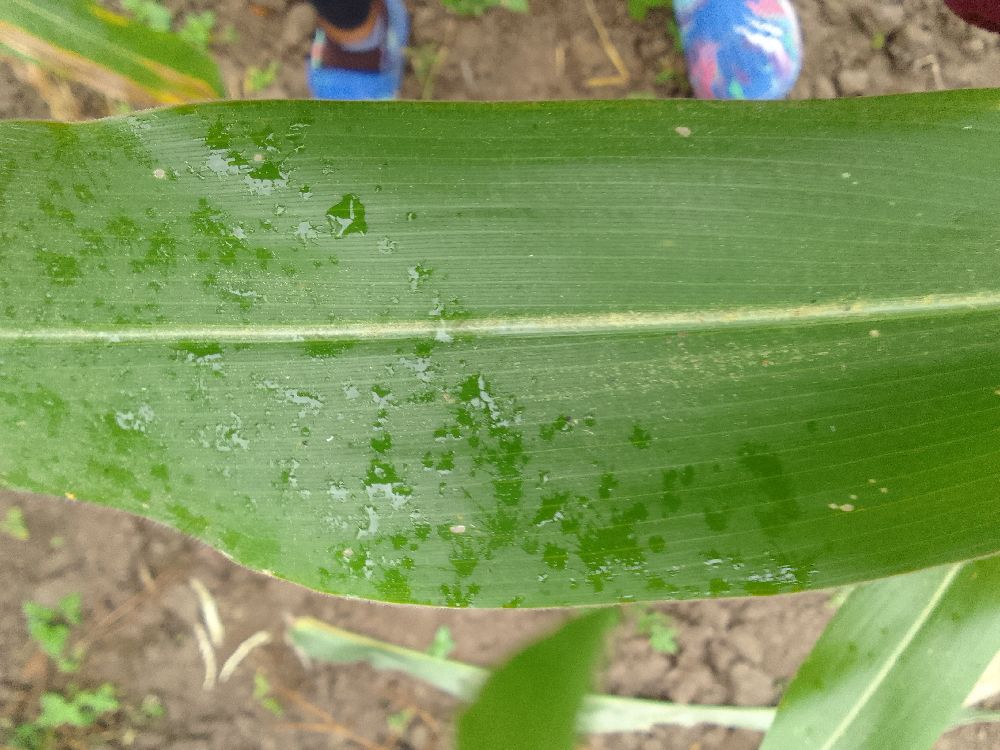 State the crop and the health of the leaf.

maize, healthy
